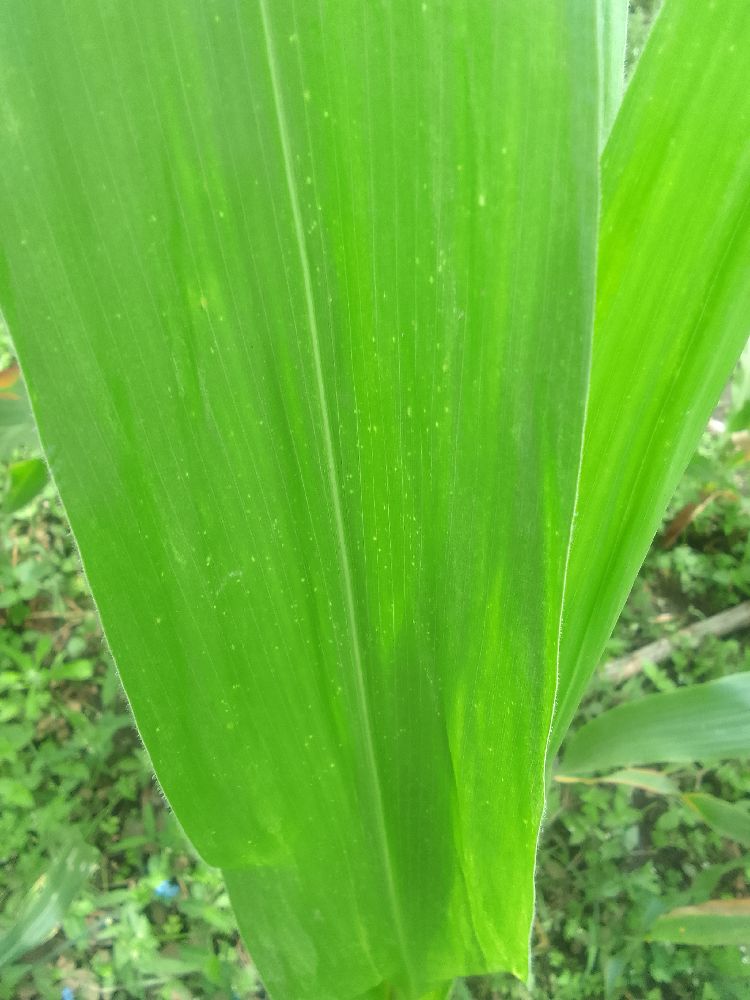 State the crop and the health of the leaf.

maize, healthy
